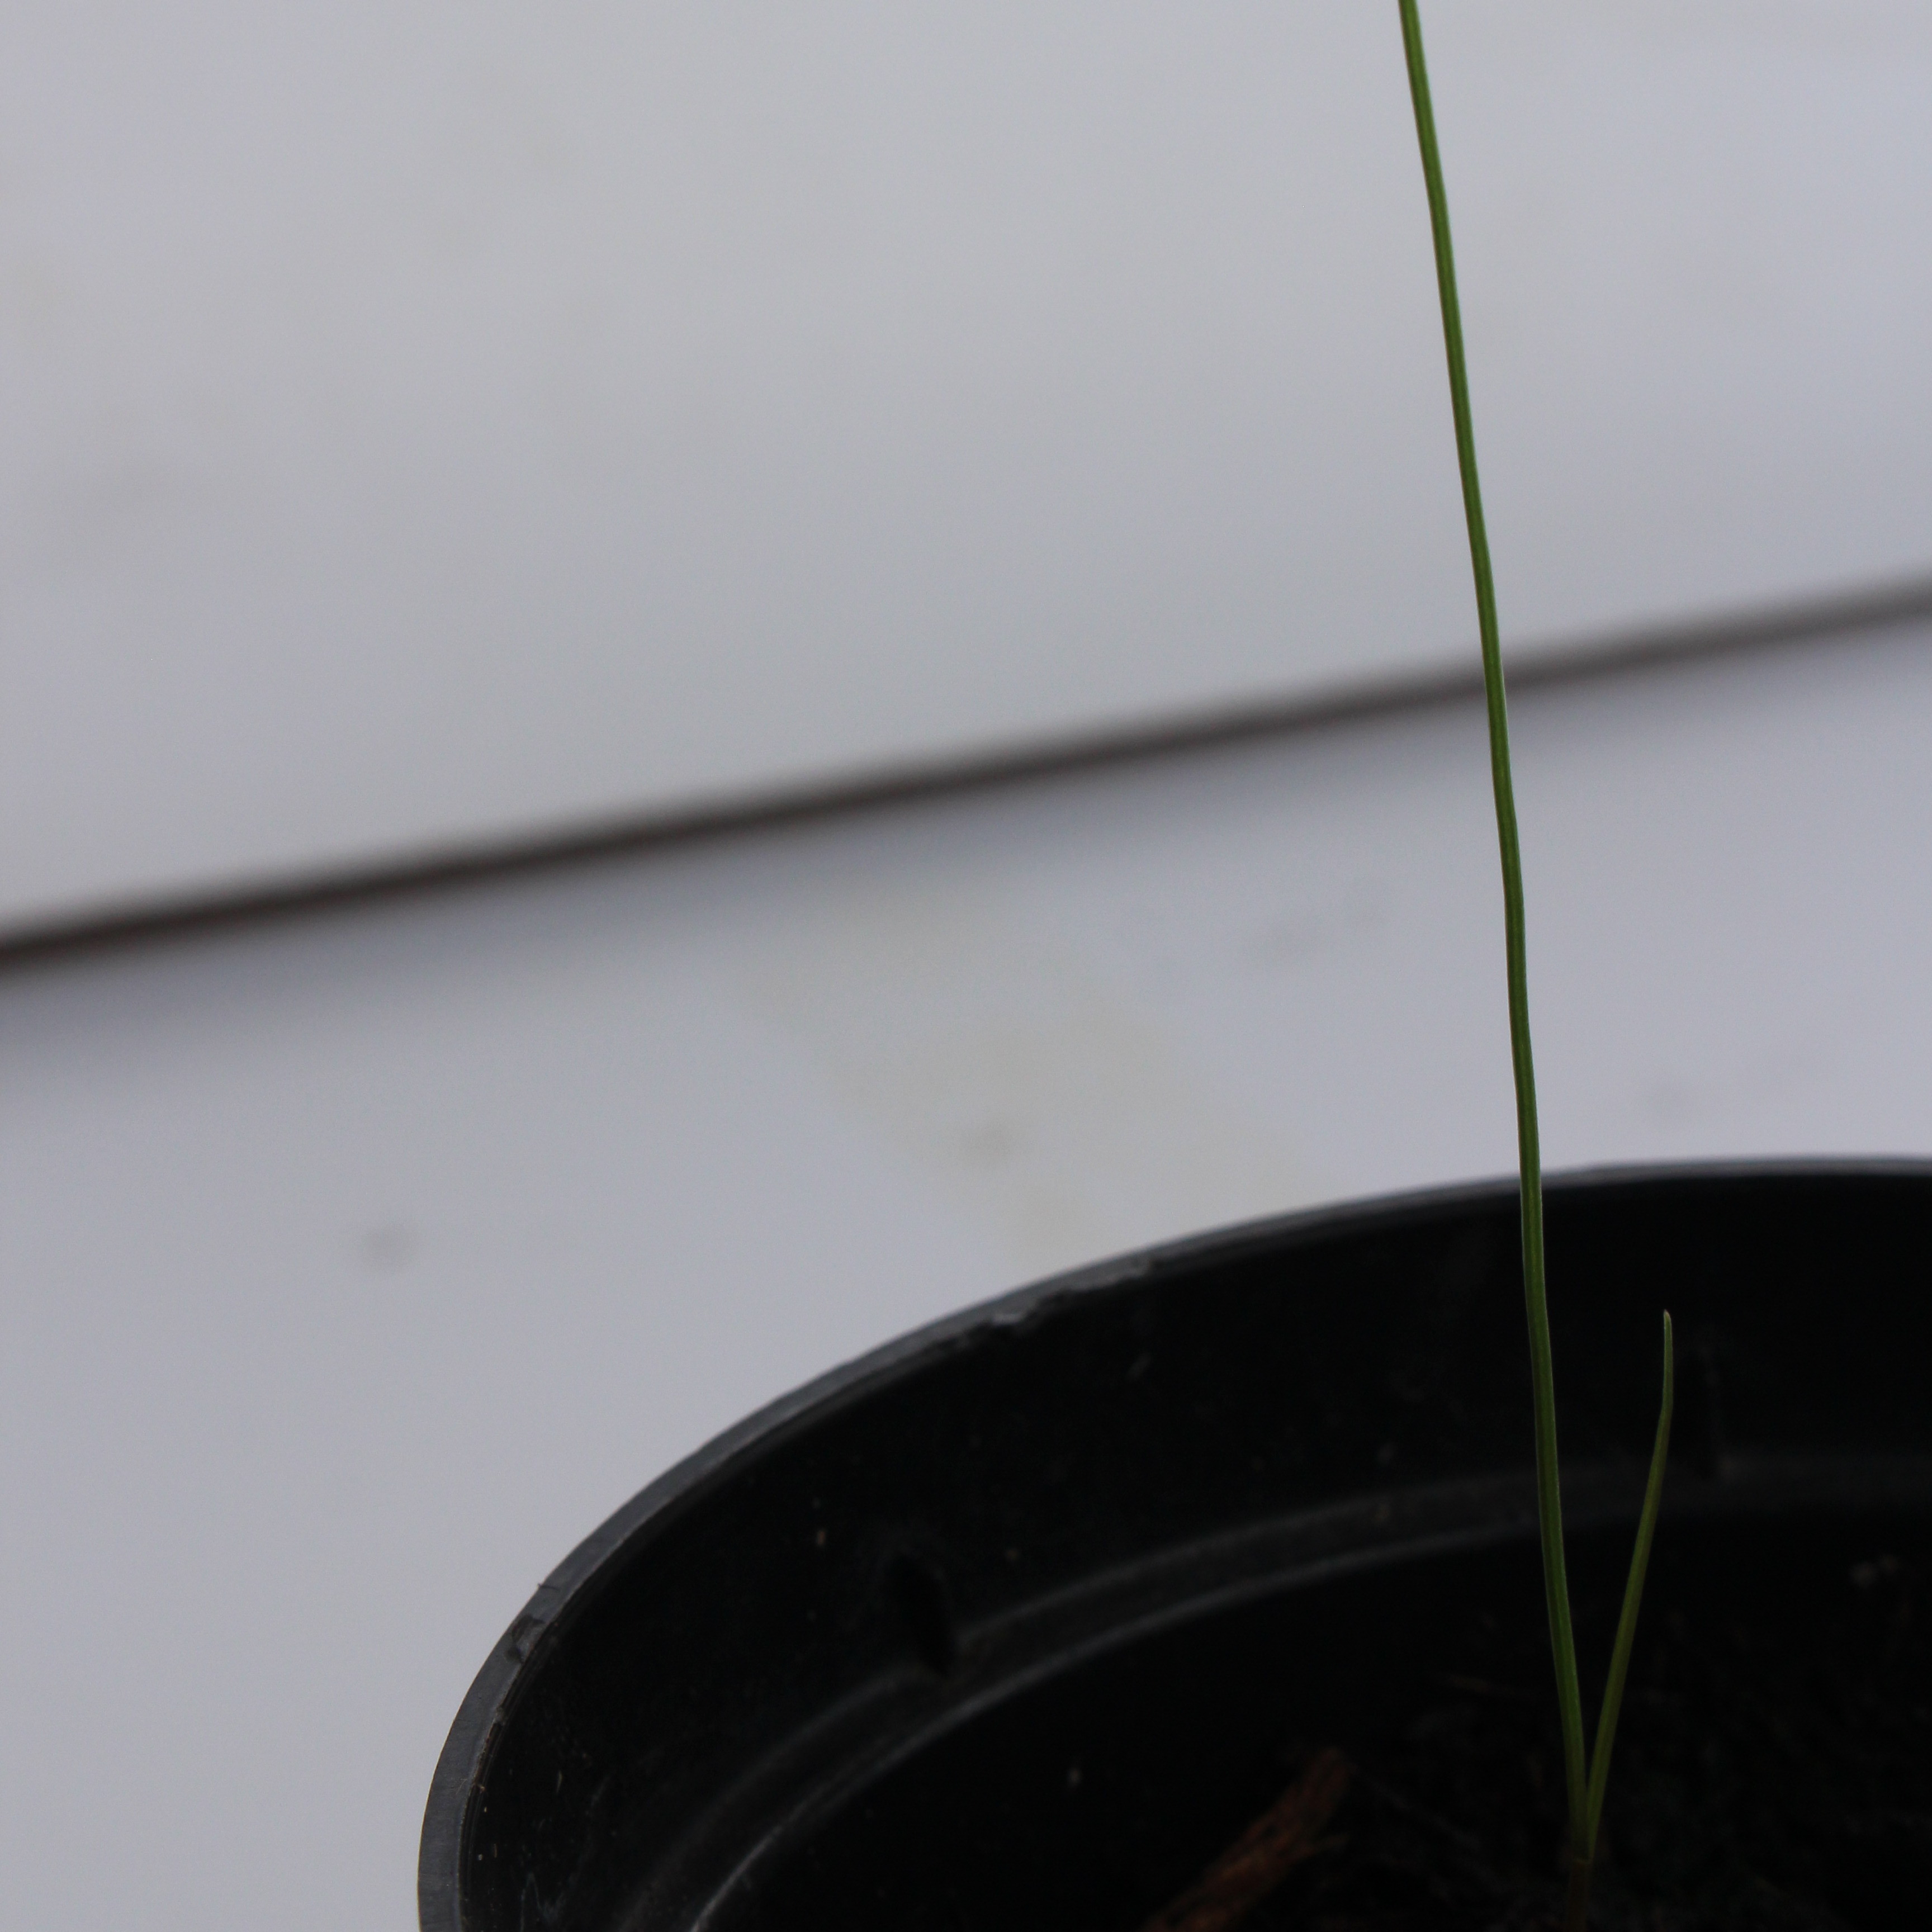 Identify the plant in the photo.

Lolium multiflorum
